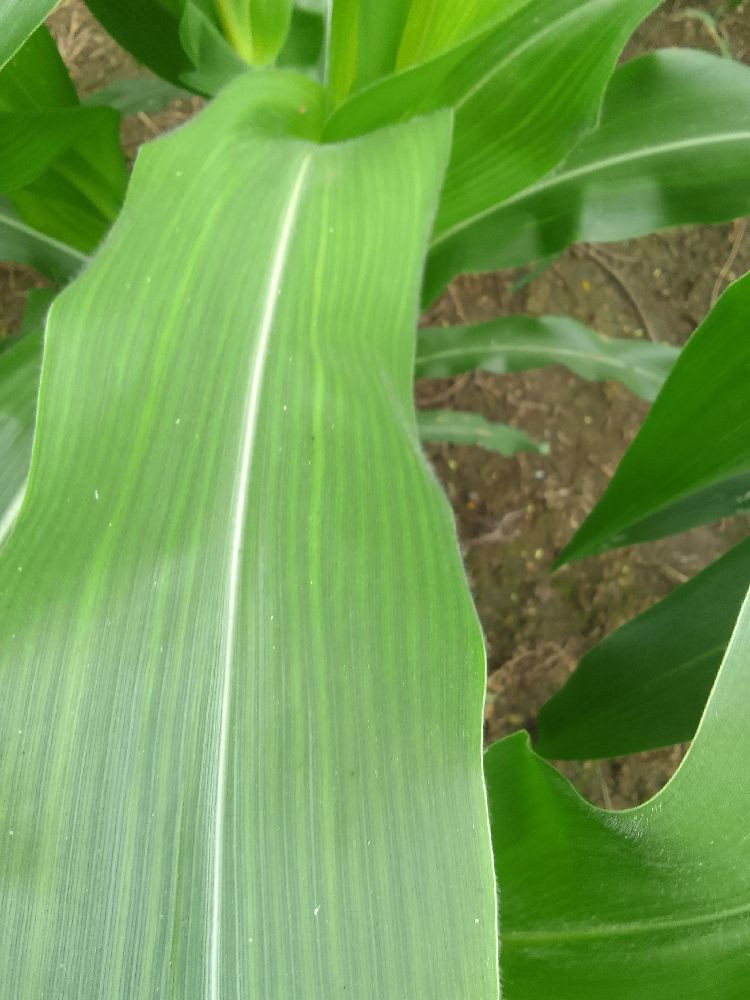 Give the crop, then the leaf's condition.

maize, healthy
